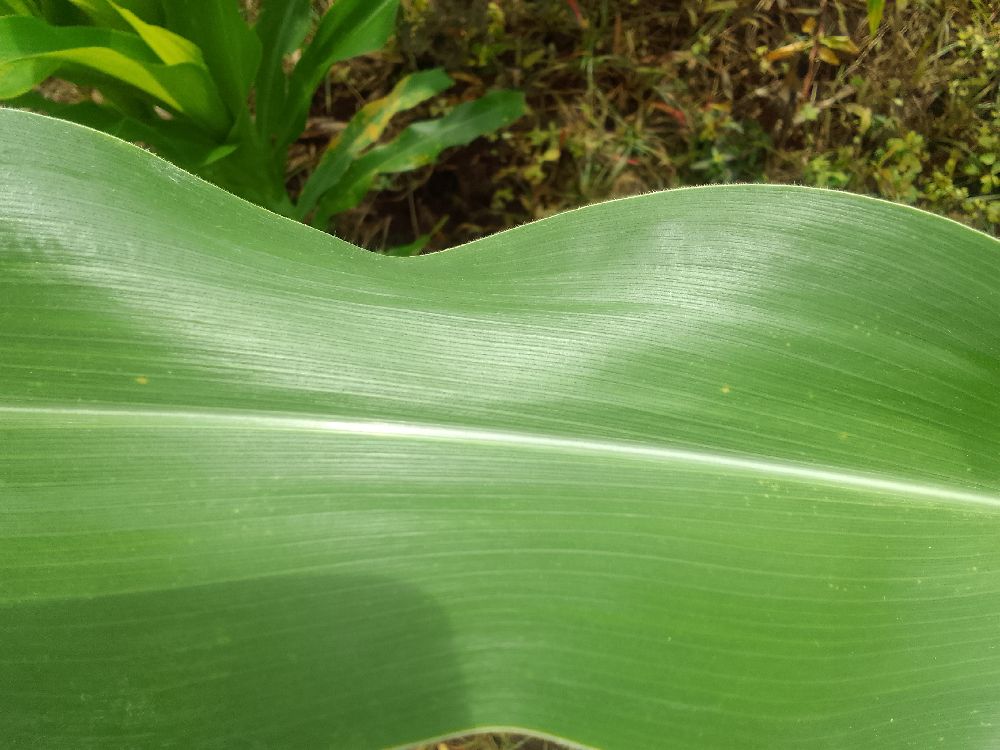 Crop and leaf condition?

maize, healthy
